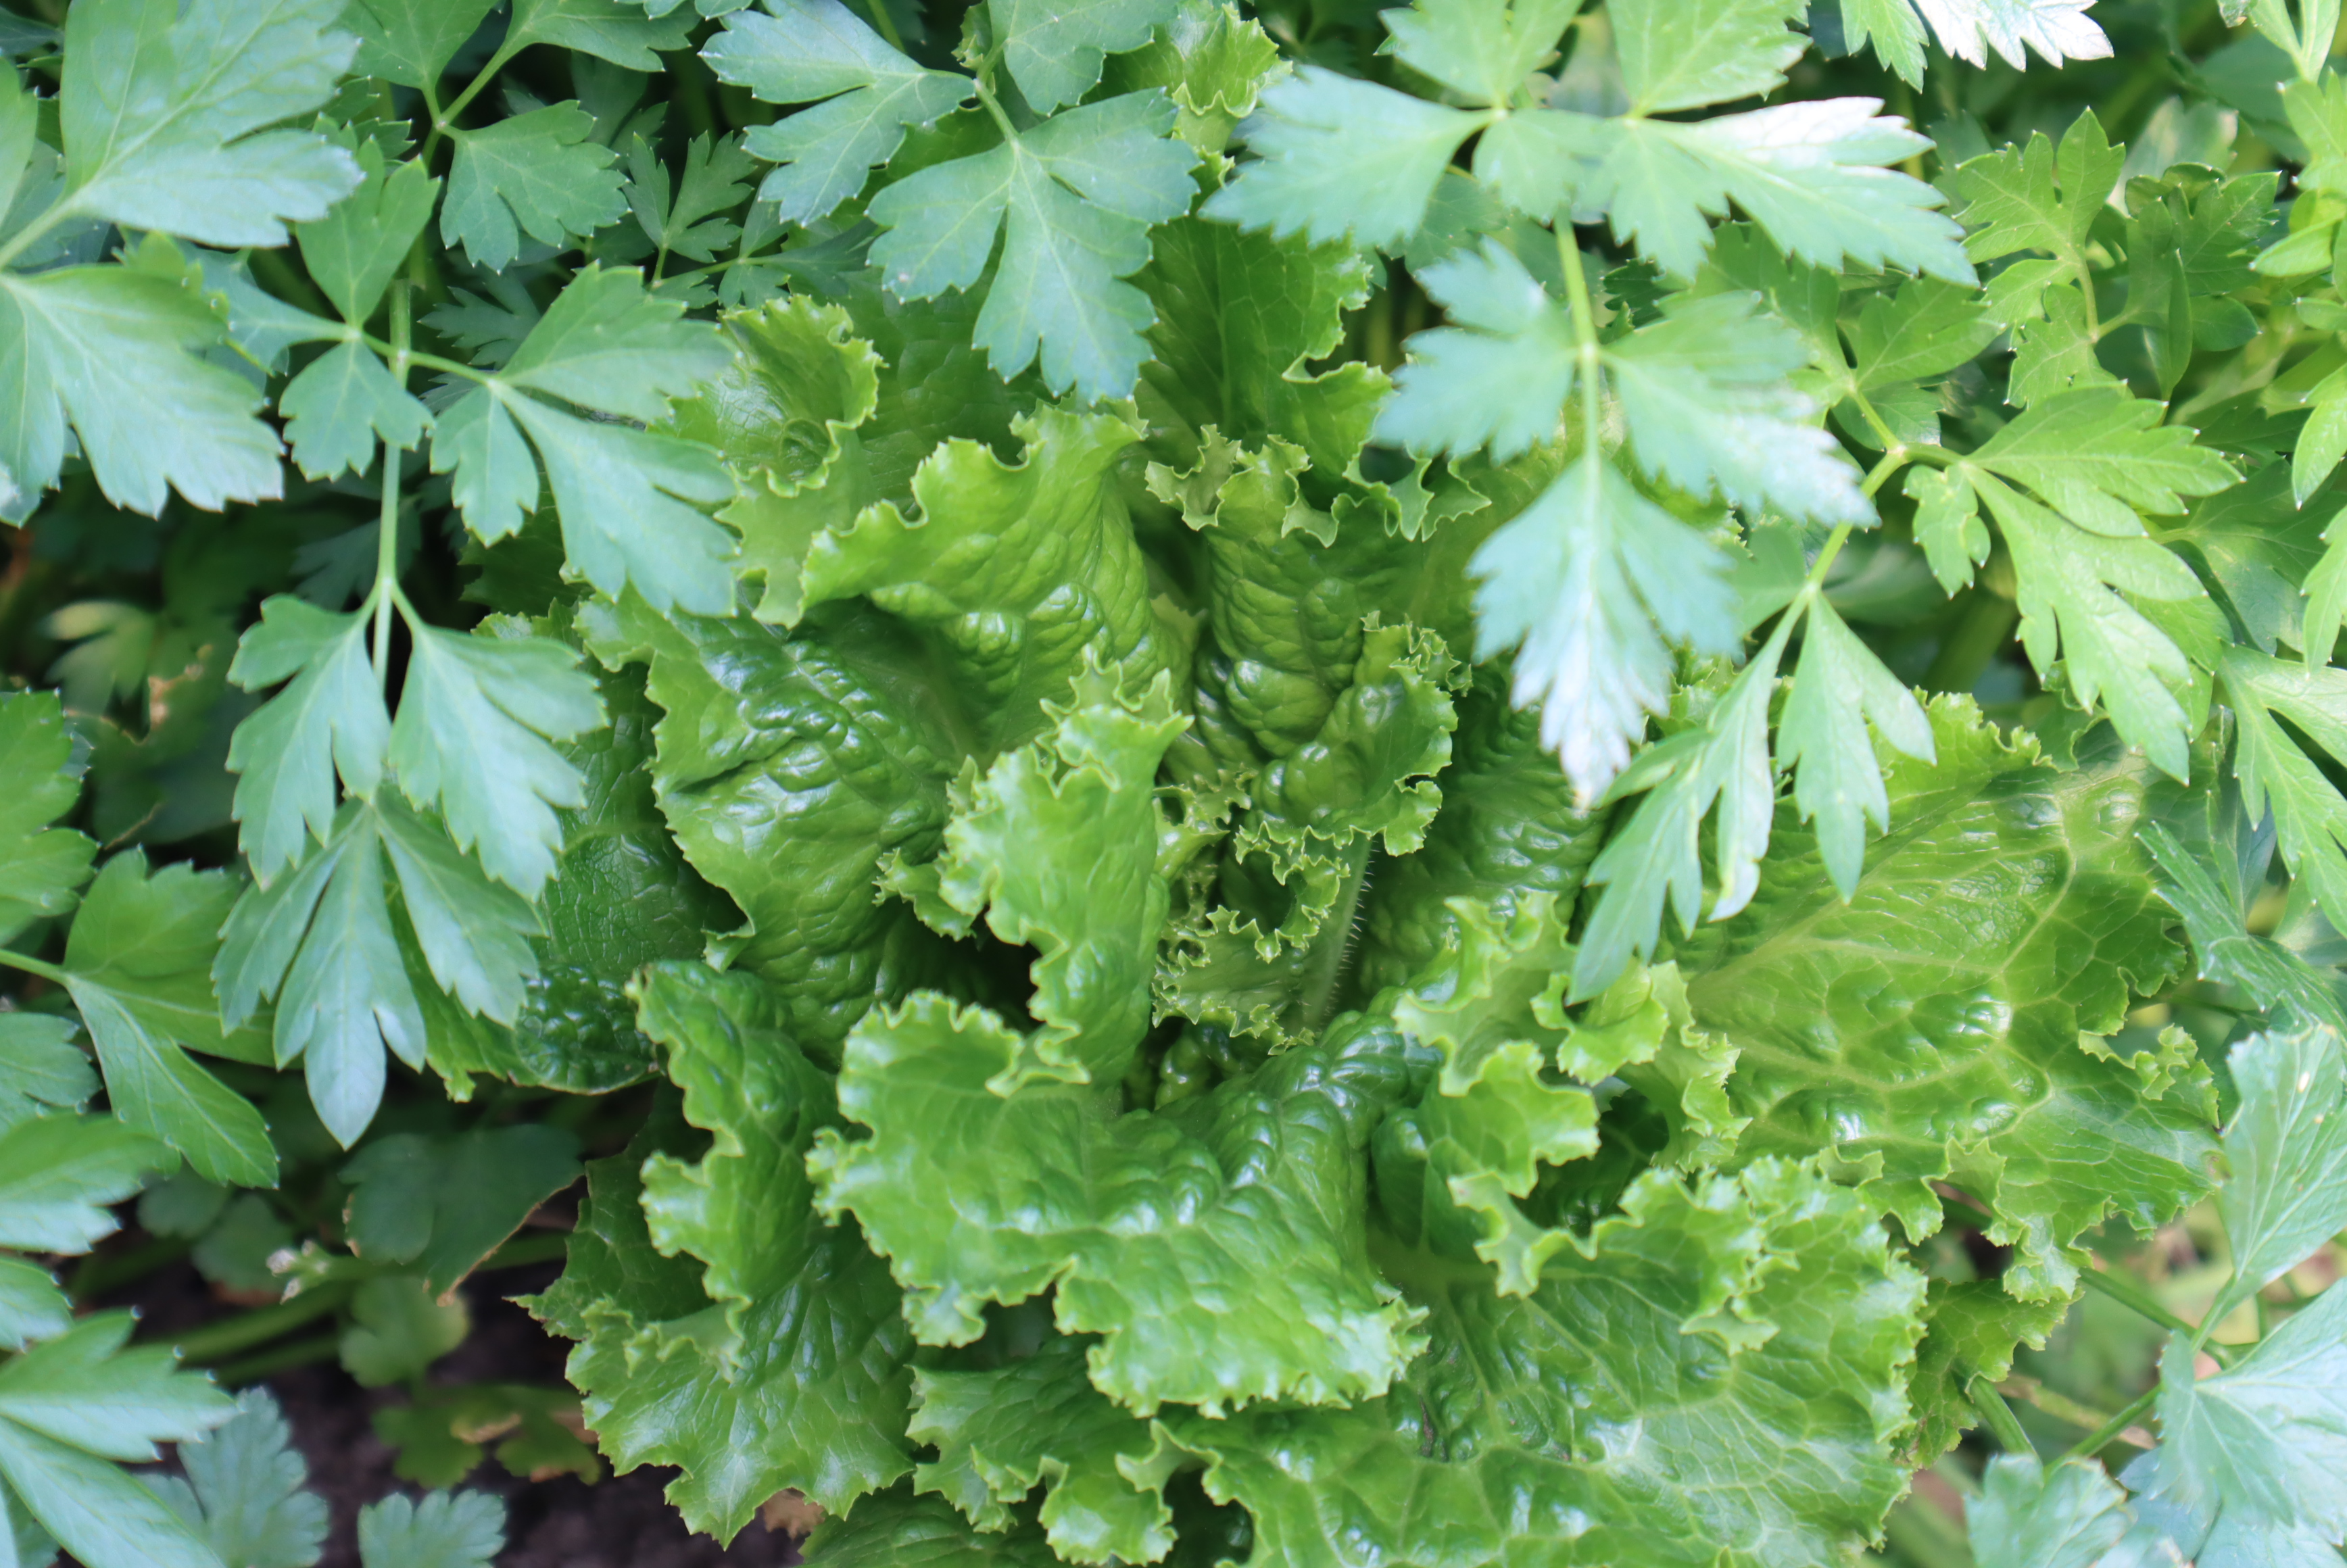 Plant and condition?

parsley, healthy
